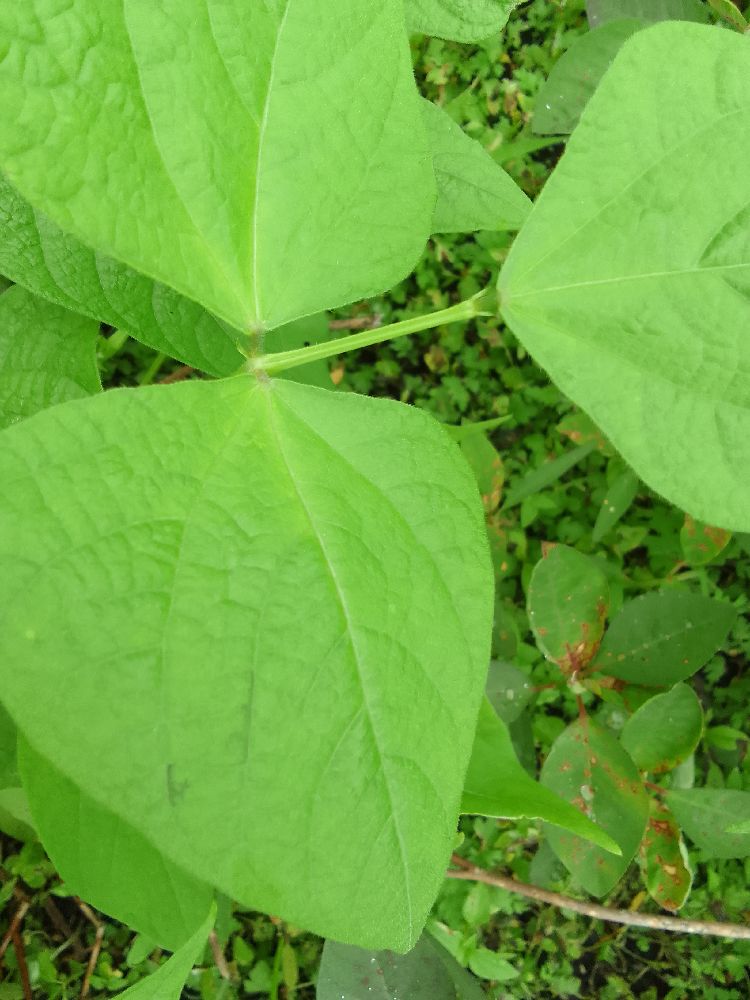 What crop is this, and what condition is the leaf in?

common bean, healthy
